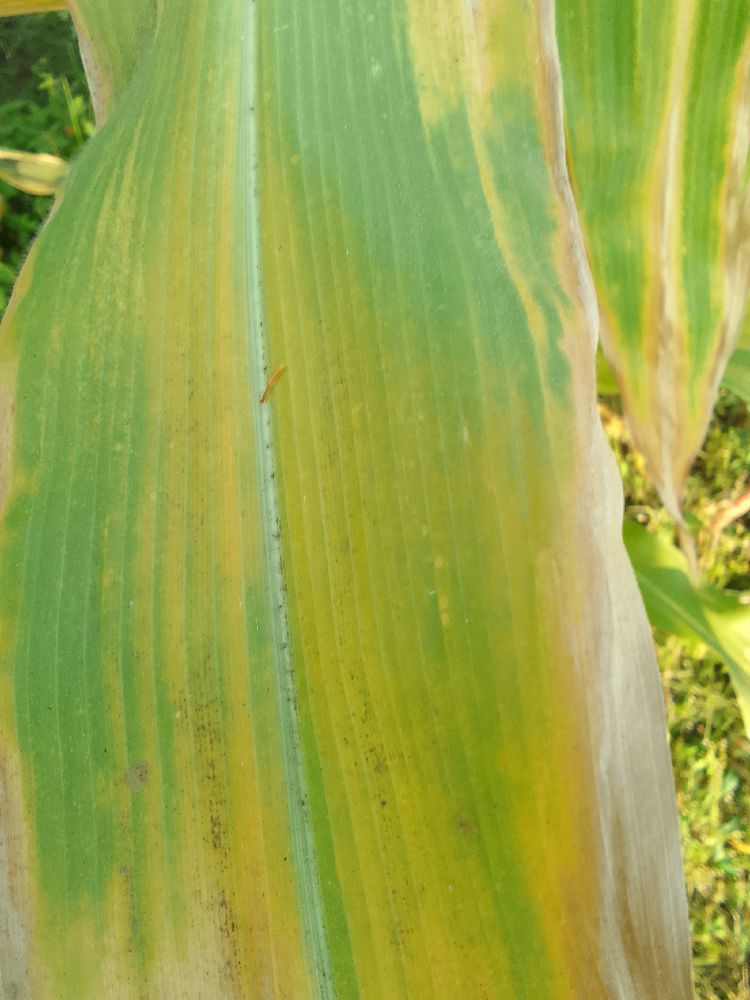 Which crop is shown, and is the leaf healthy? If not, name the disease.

maize, maize lethal necrosis
